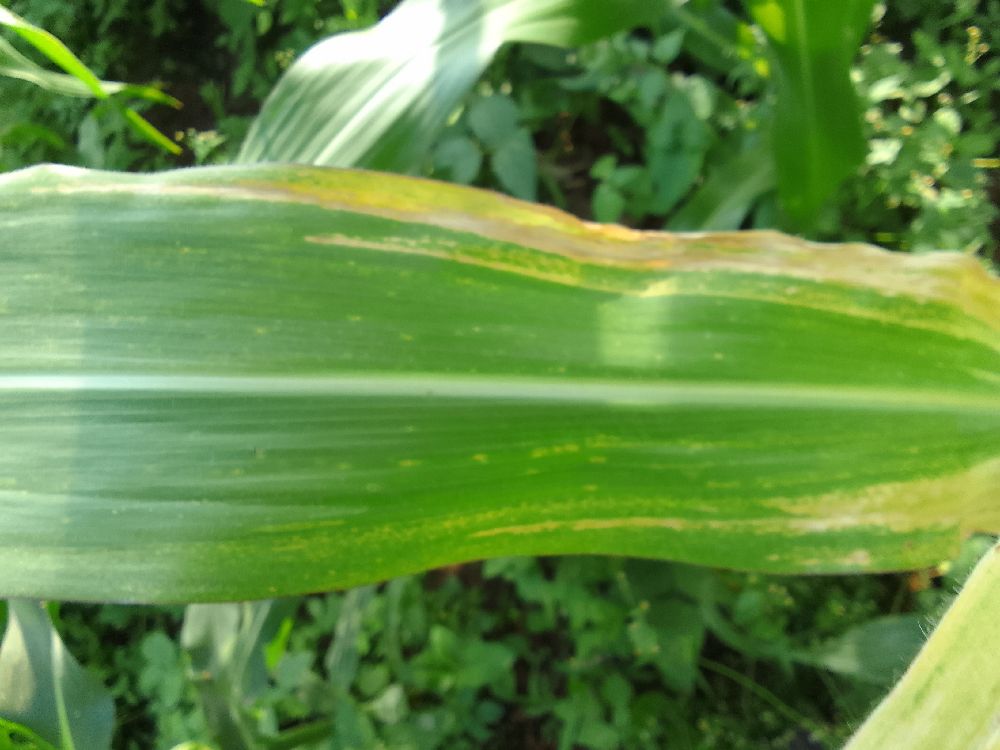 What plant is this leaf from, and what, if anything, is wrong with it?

maize, maize lethal necrosis
